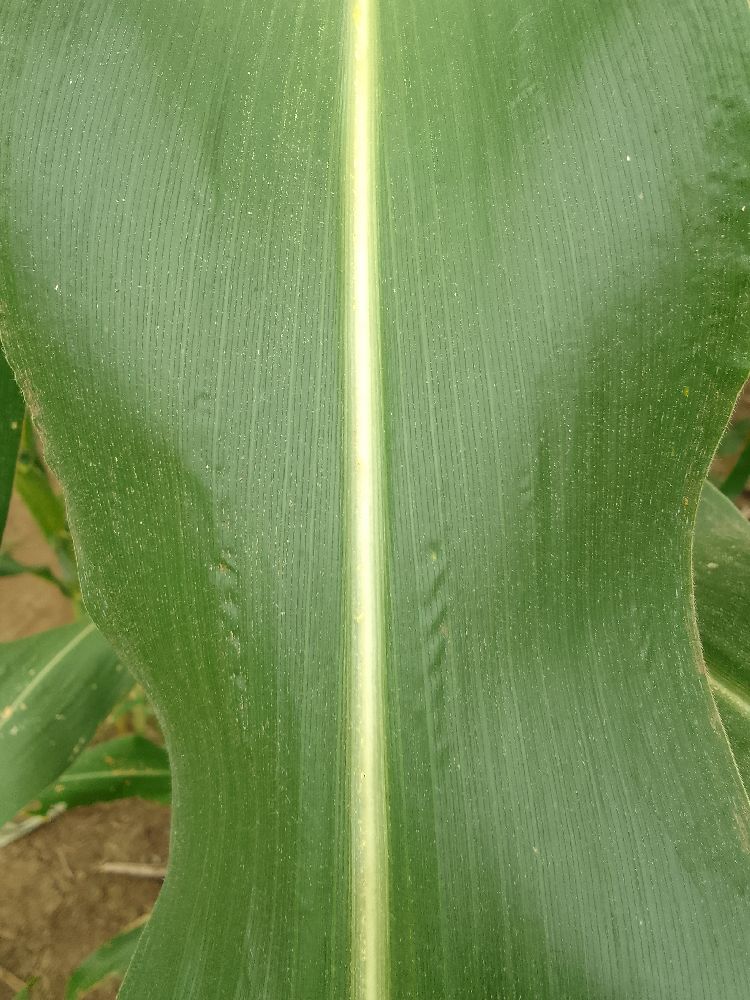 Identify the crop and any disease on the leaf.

maize, healthy
